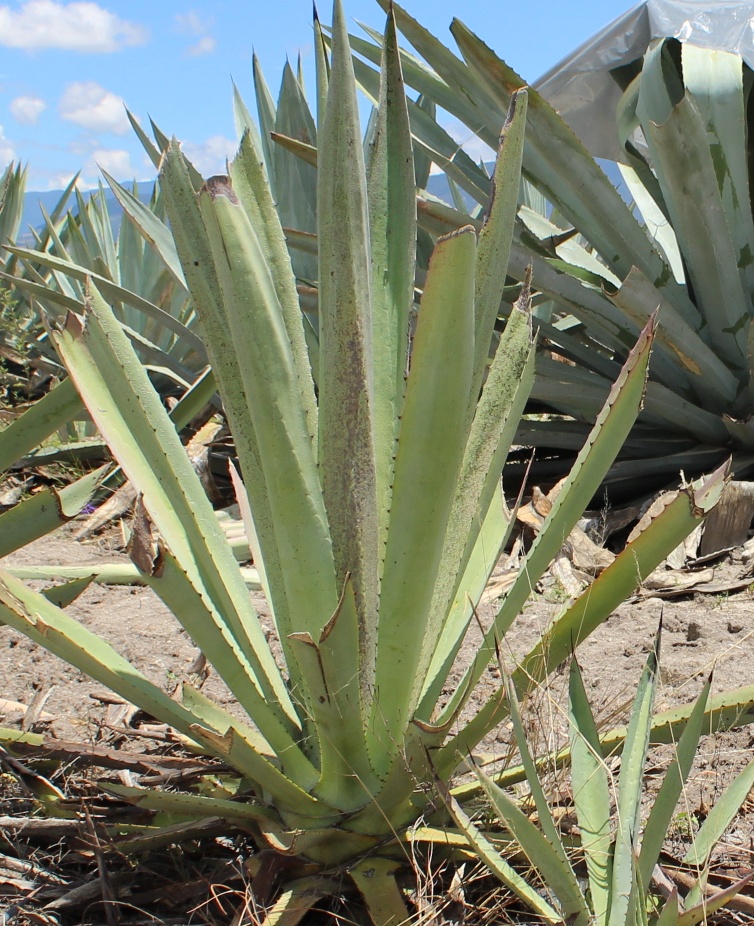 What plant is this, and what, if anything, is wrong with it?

agave, yellow
